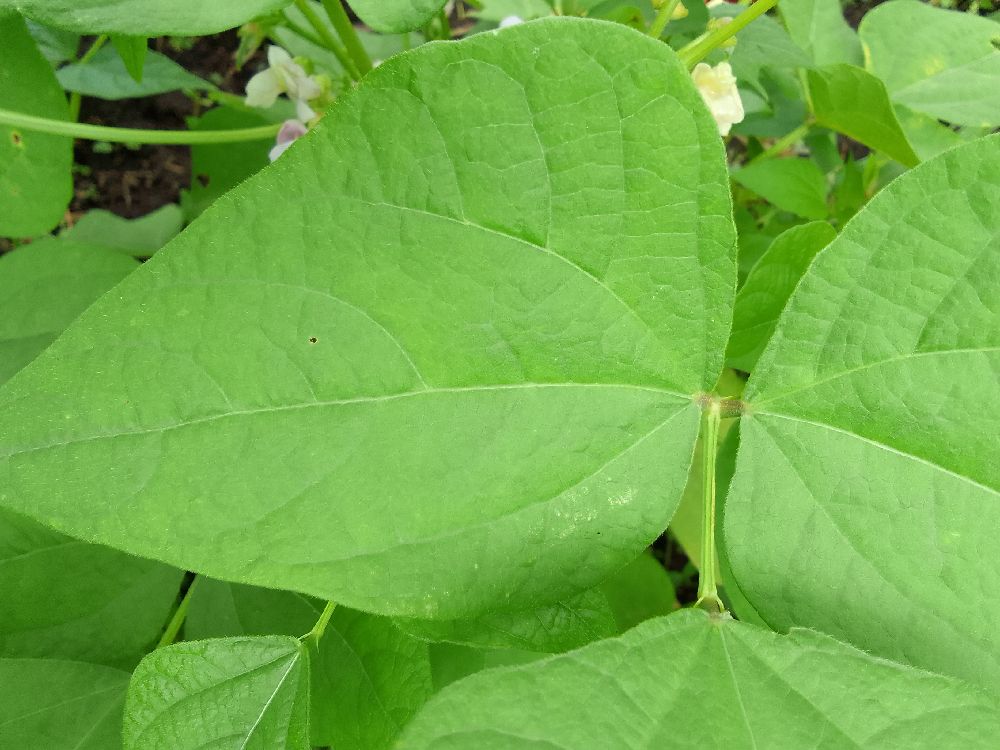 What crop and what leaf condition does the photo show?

common bean, healthy
